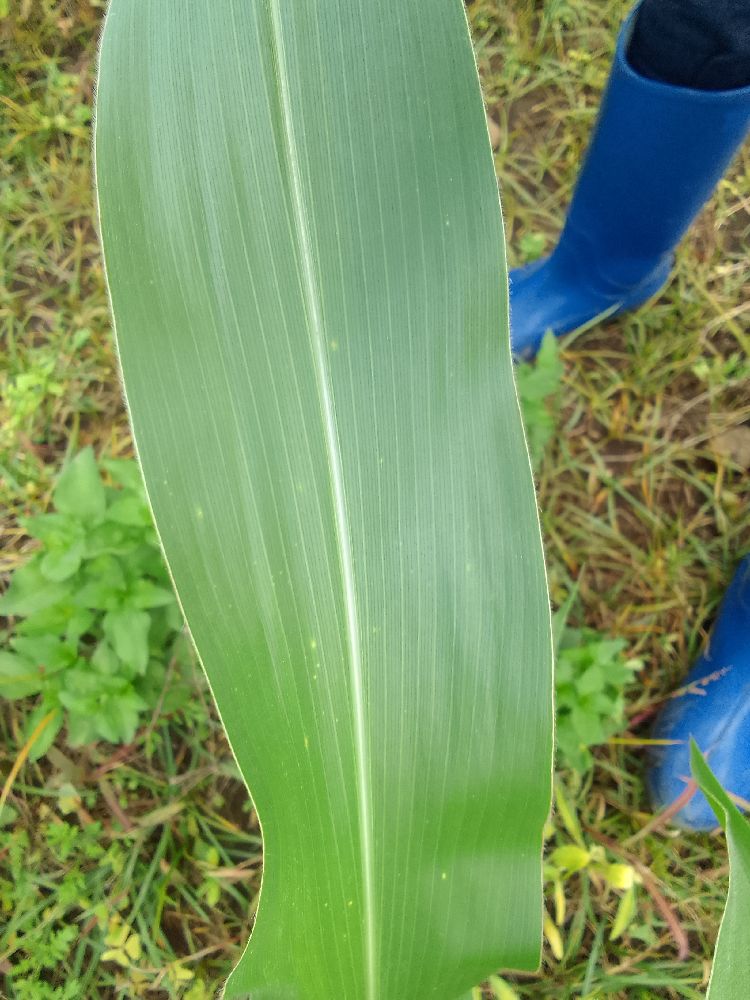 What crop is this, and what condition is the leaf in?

maize, healthy
